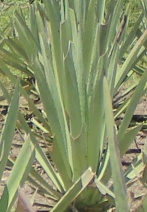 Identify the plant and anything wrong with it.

agave, yellow
